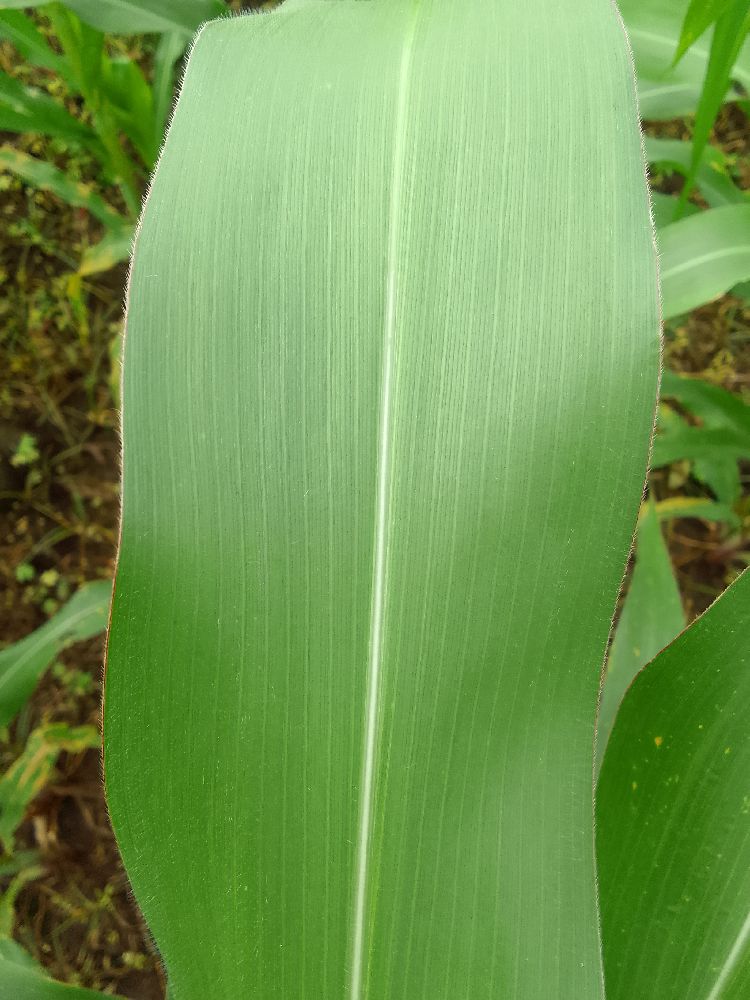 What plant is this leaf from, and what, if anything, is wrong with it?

maize, healthy
